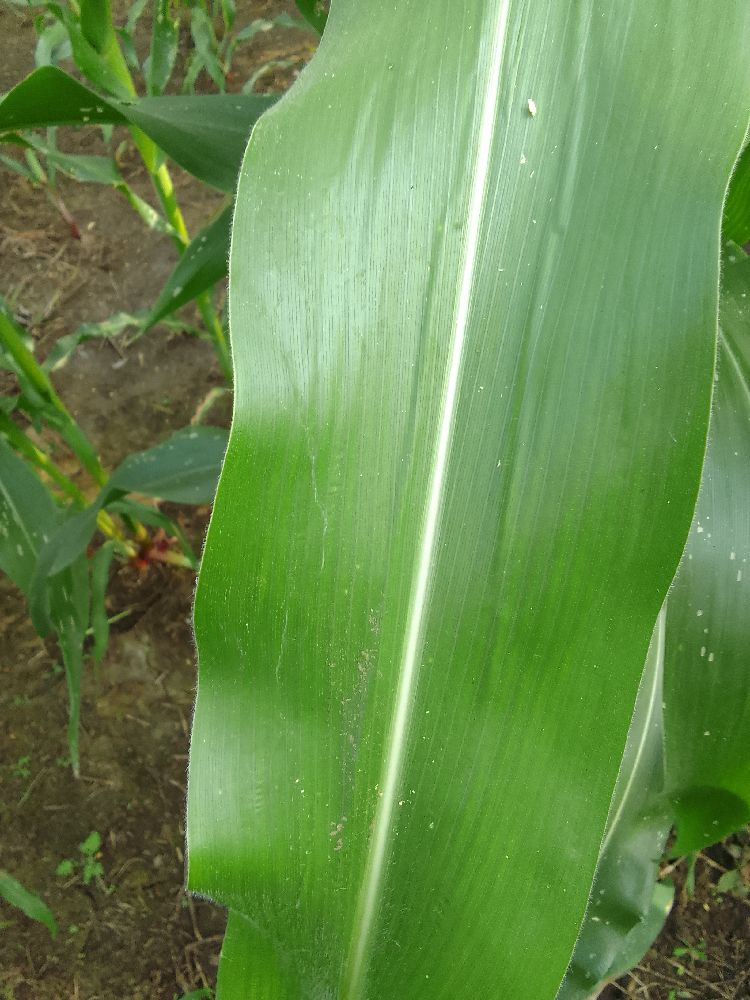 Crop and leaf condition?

maize, healthy
